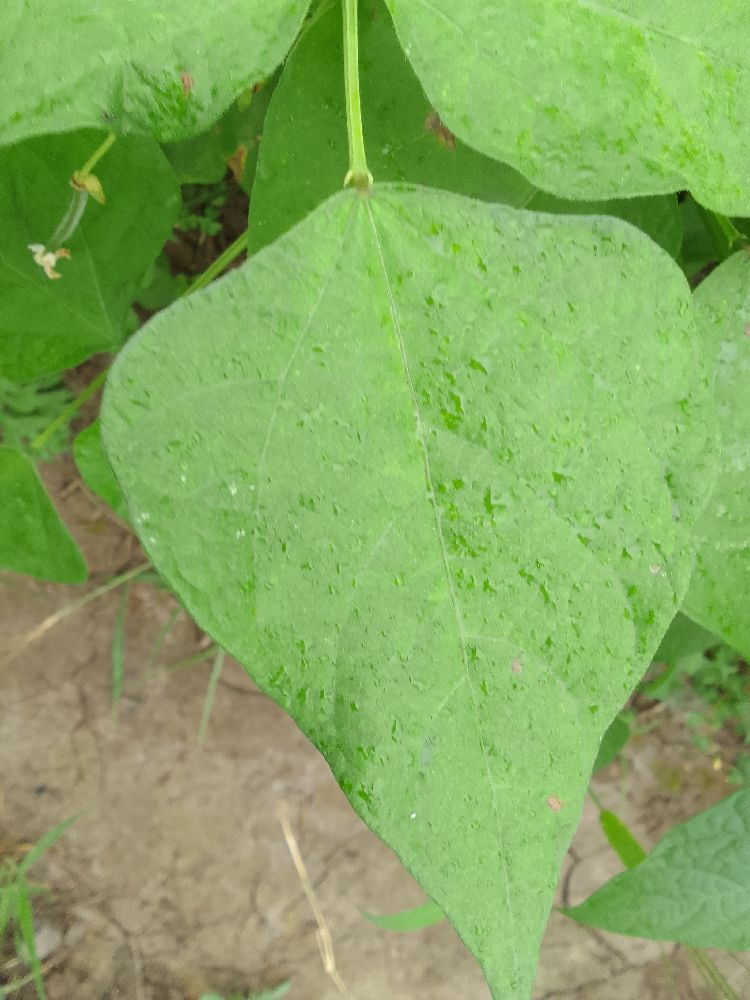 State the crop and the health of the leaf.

common bean, healthy
